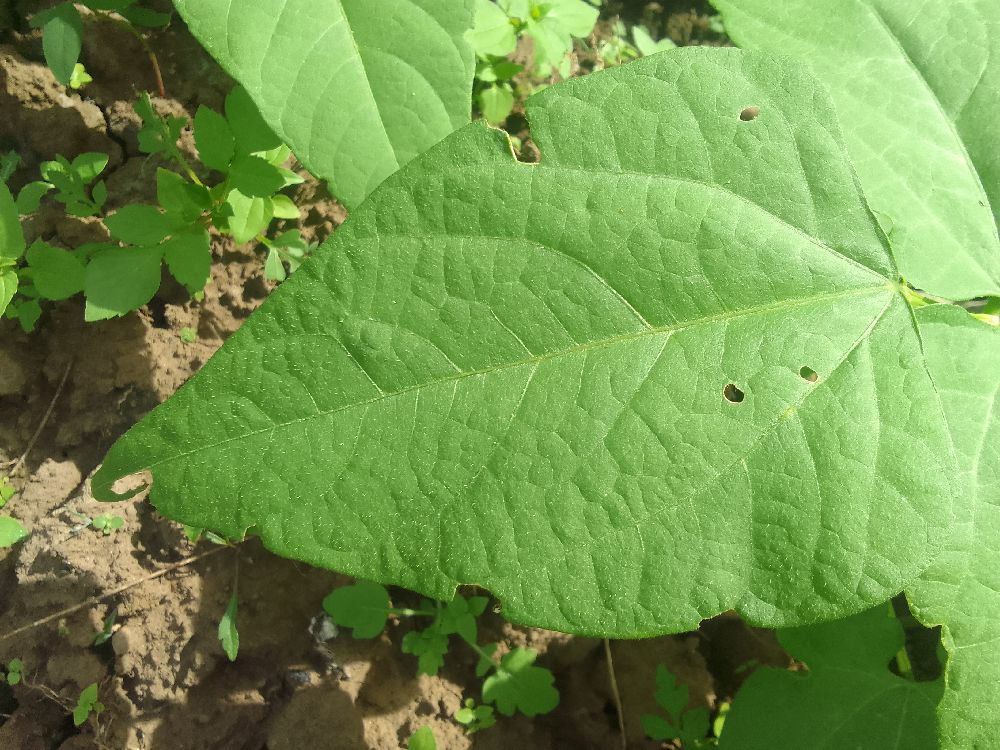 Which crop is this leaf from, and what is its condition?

common bean, healthy
